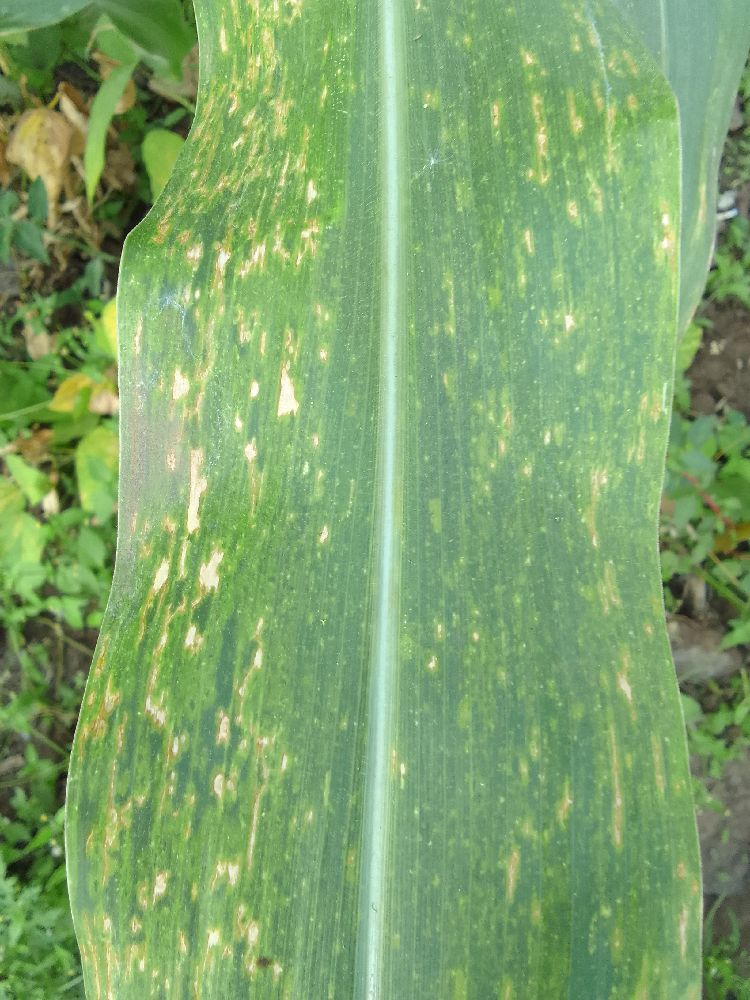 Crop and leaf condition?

maize, maize lethal necrosis
